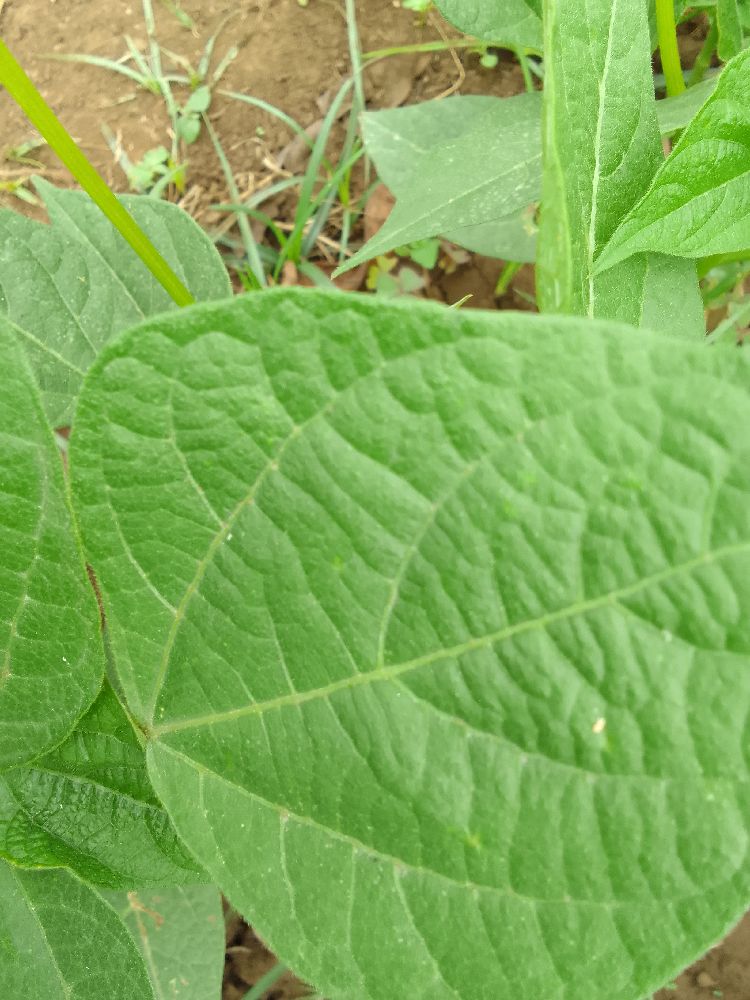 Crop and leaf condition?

common bean, healthy
